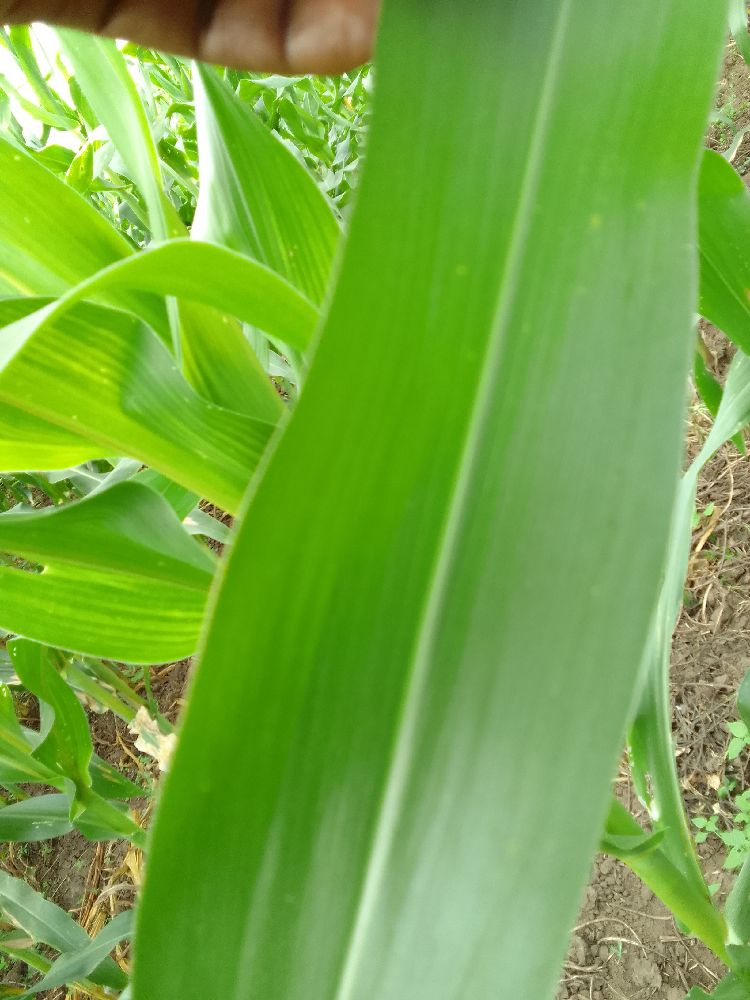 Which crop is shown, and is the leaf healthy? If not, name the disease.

maize, healthy
